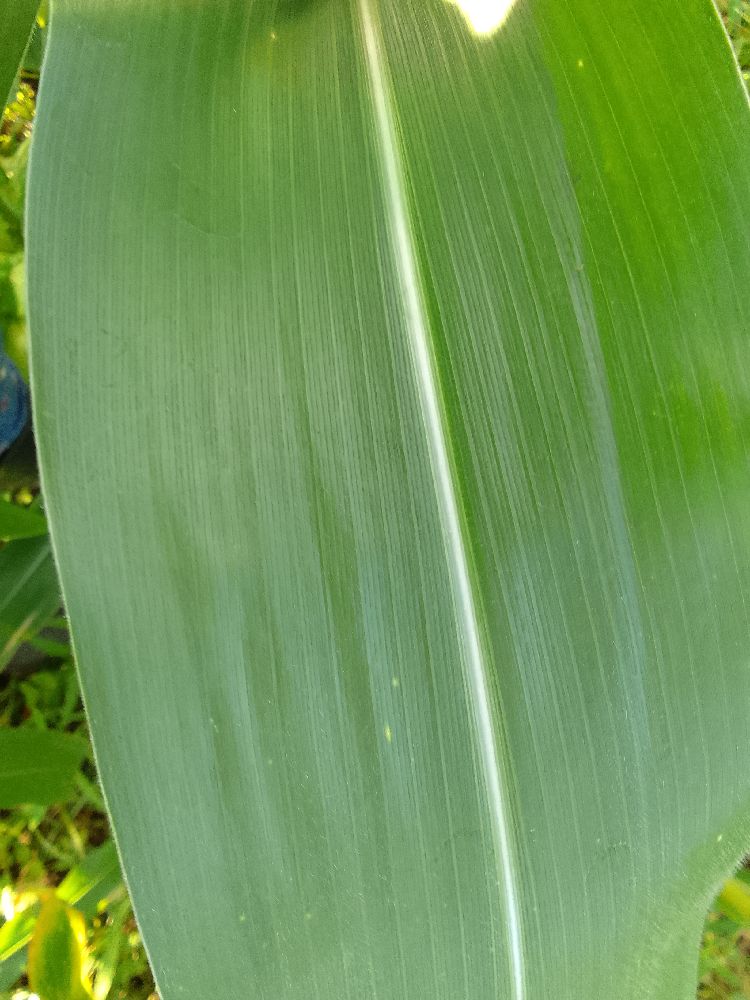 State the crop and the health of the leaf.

maize, healthy
